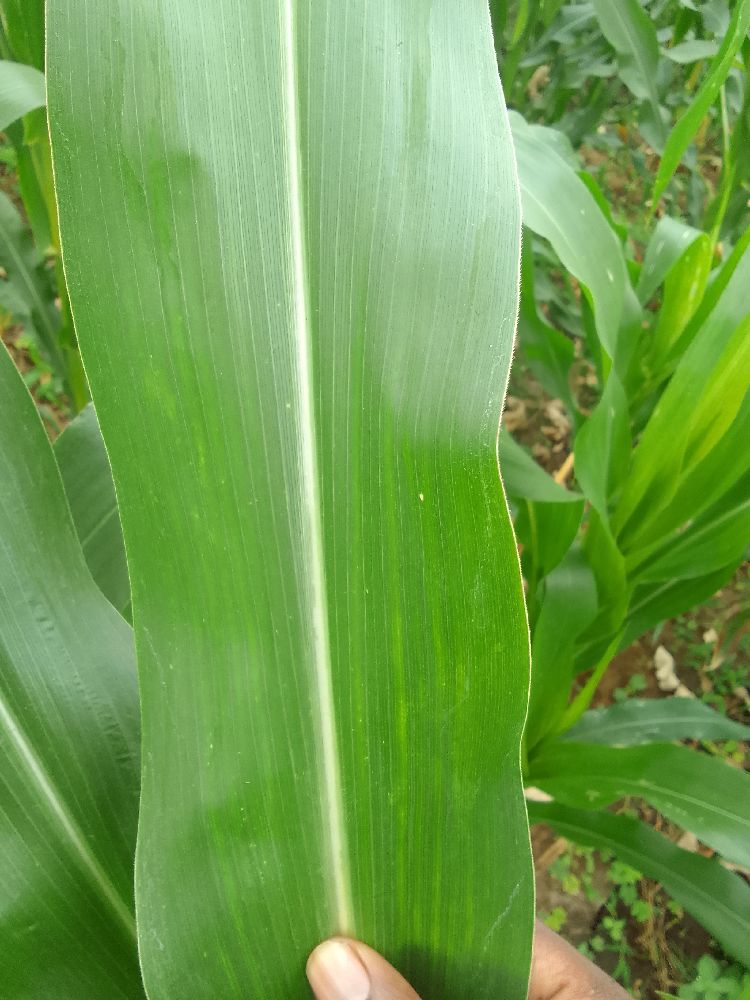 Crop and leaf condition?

maize, healthy
